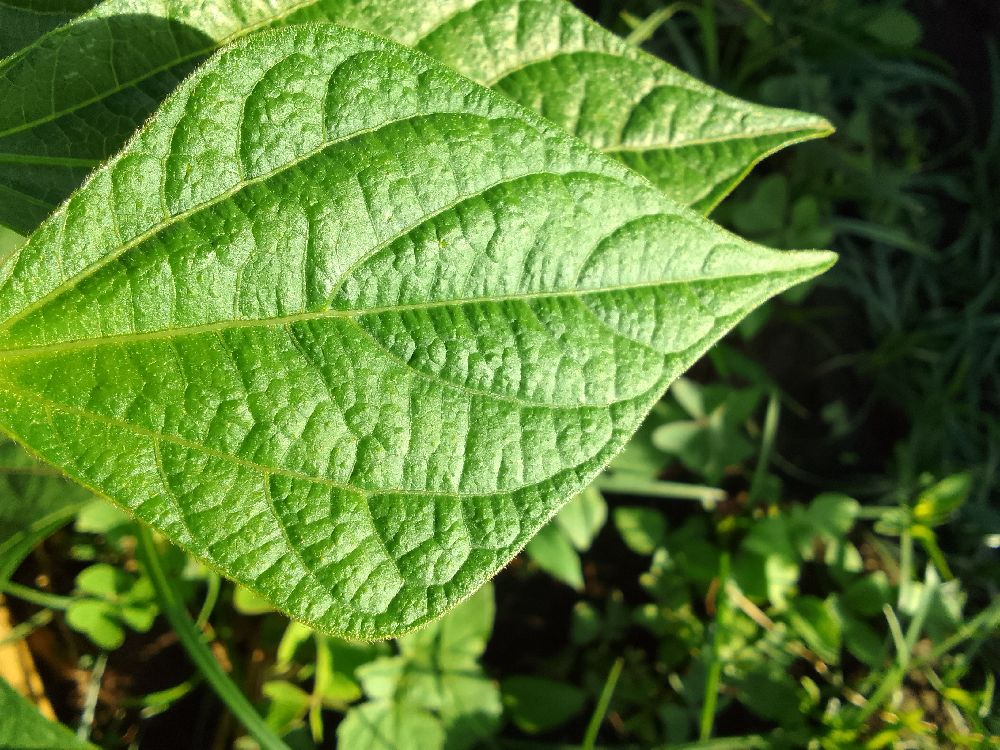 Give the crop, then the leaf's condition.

common bean, healthy
